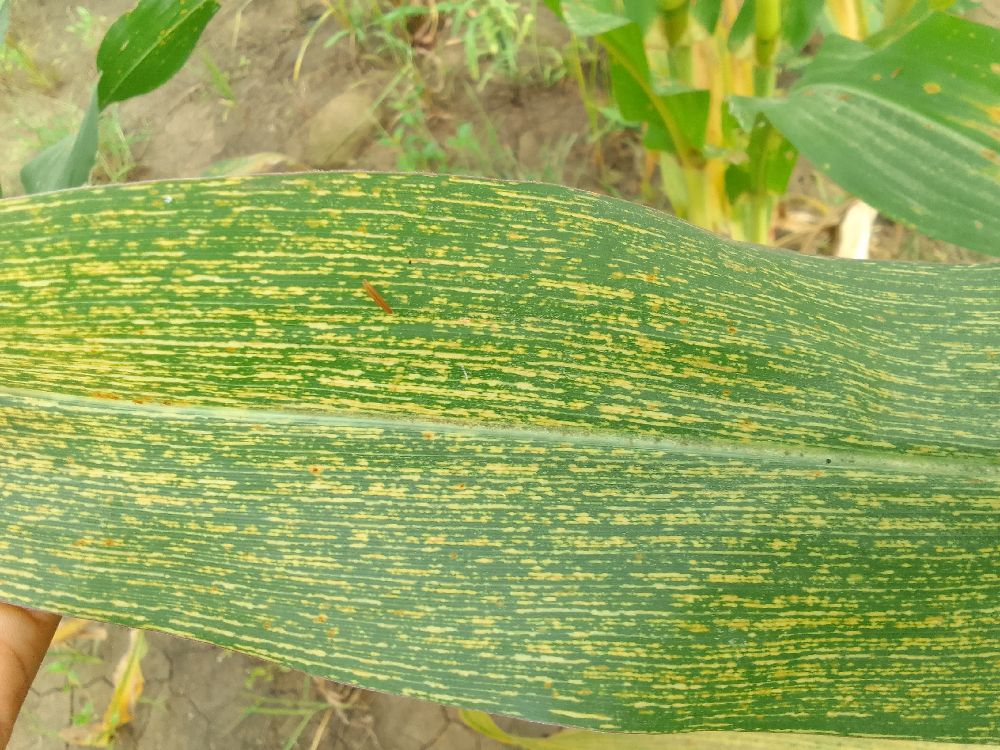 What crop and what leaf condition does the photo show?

maize, maize streak virus
